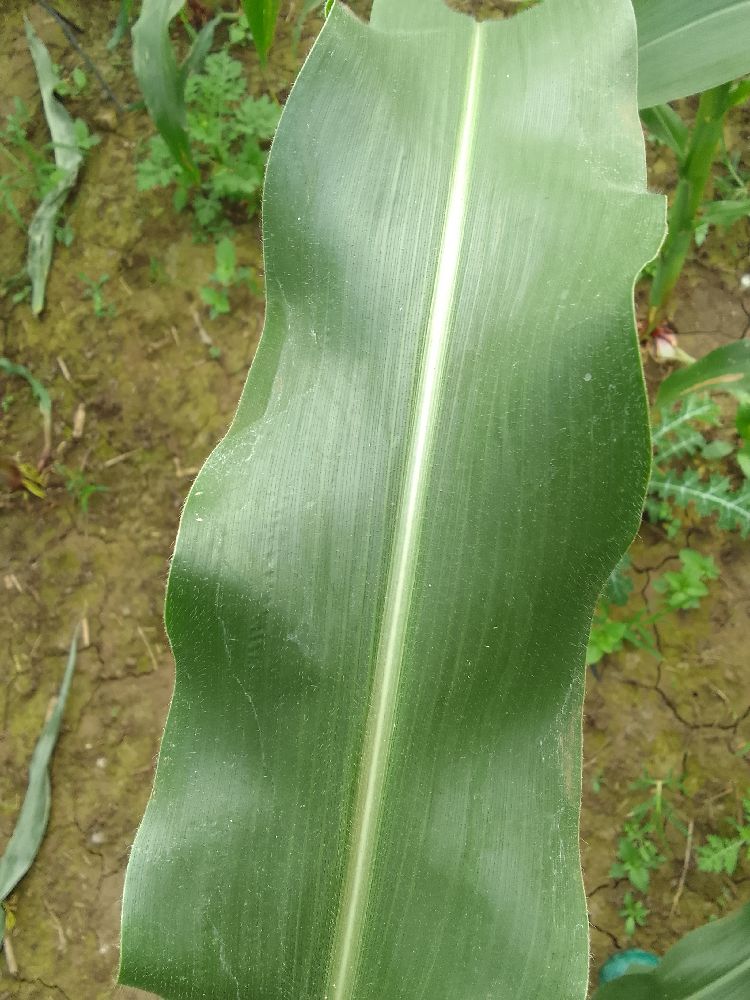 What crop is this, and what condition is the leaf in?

maize, healthy
